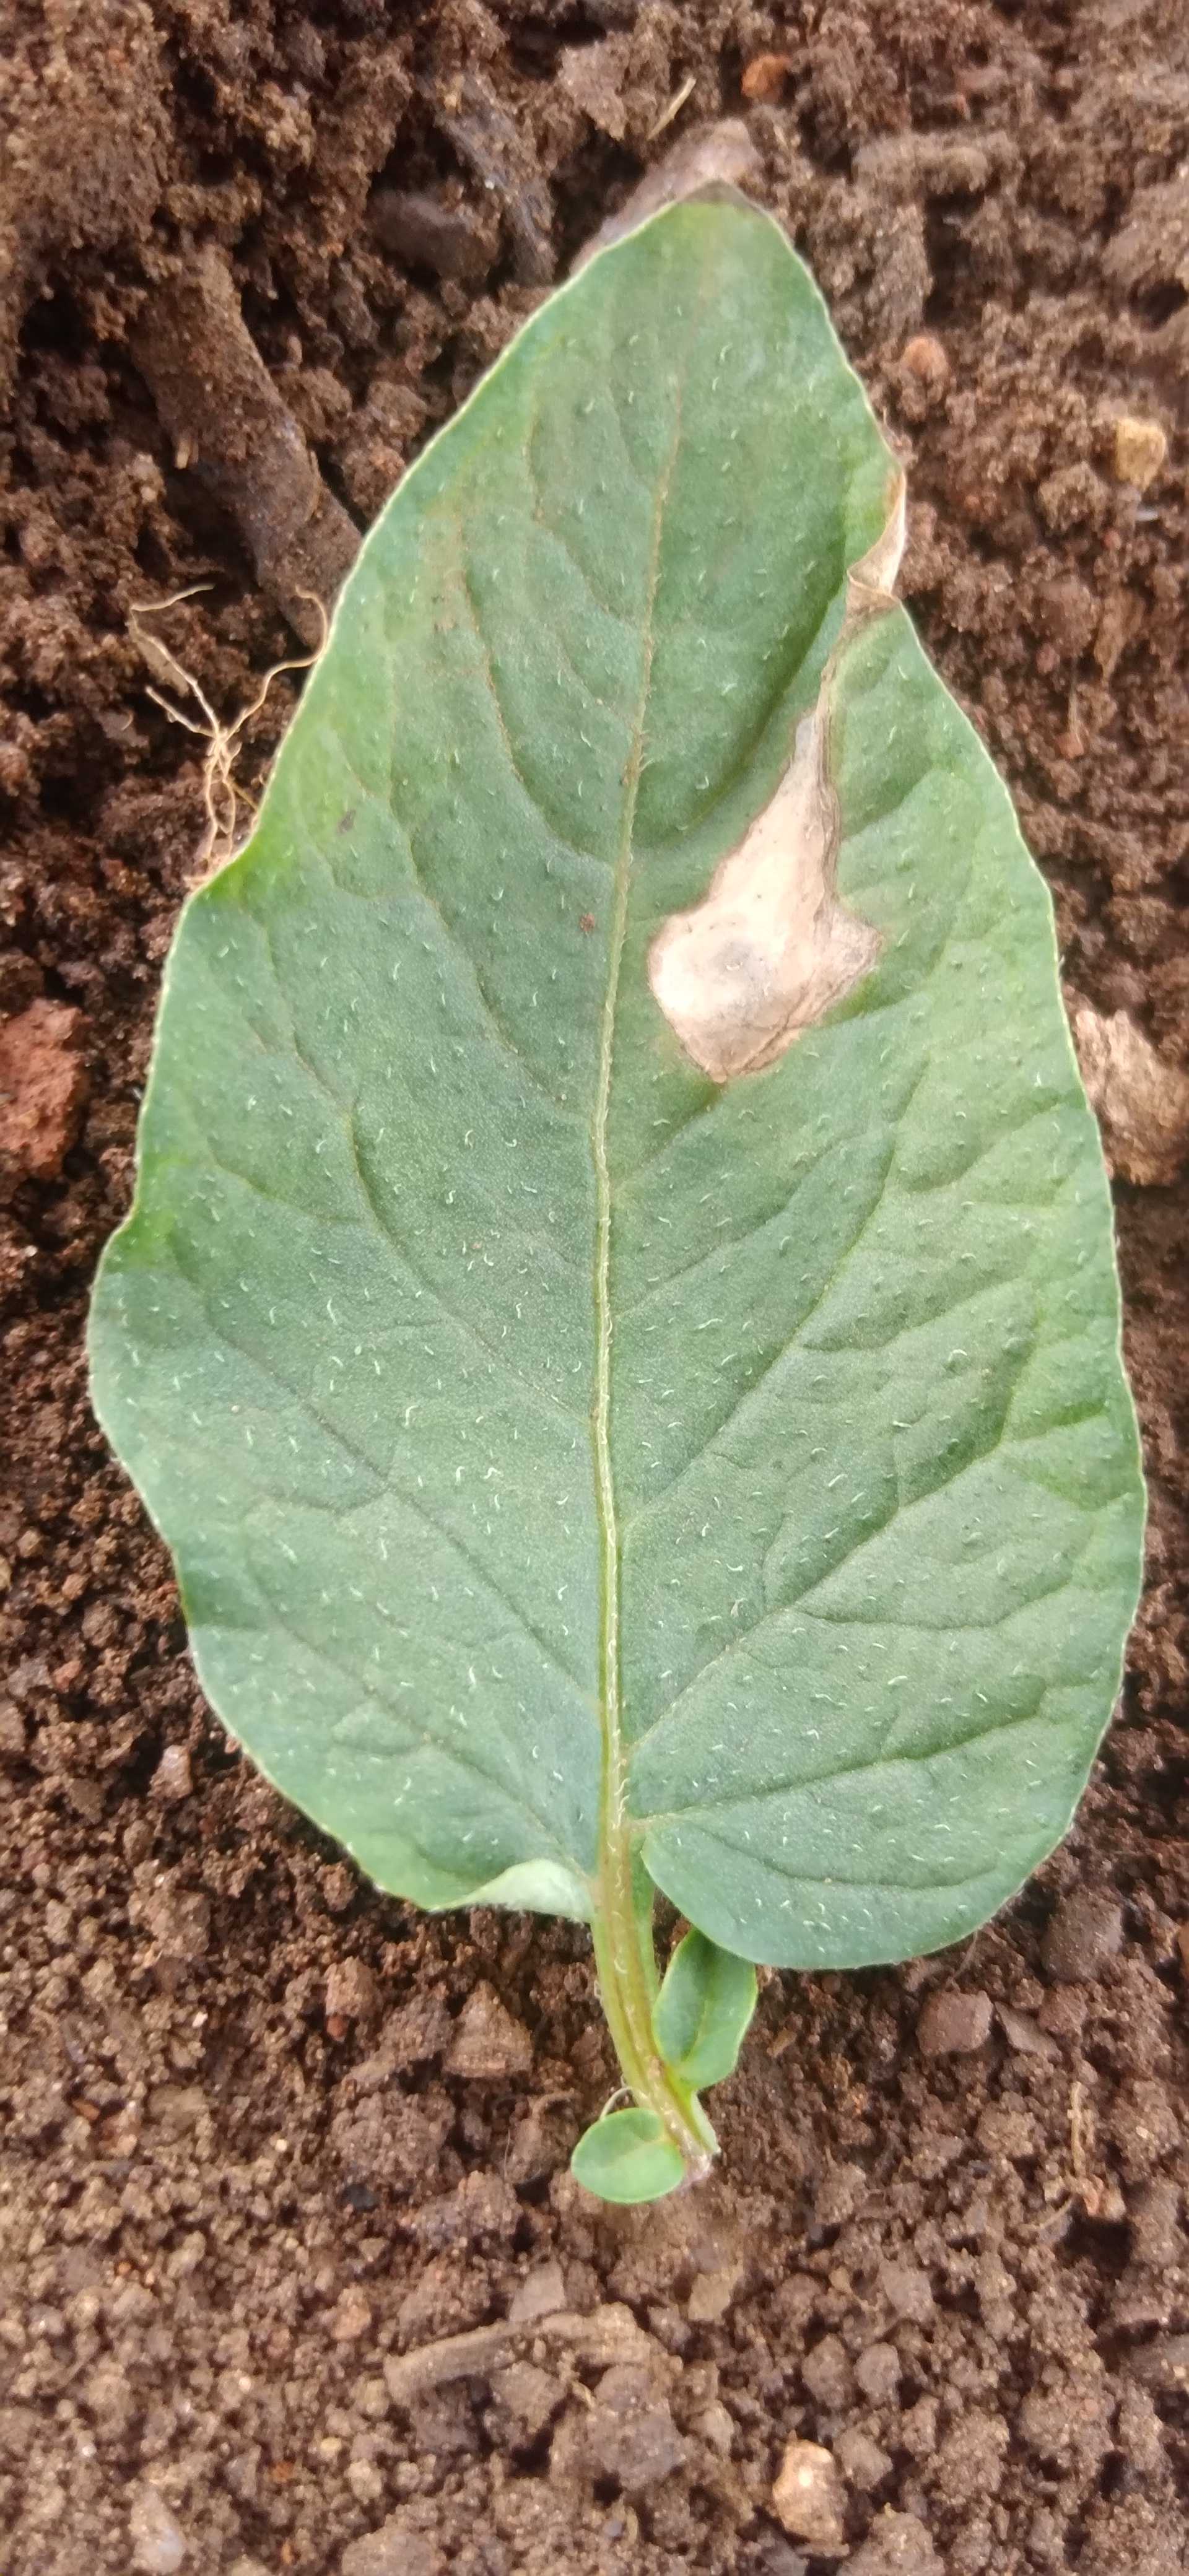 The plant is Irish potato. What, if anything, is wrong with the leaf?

early blight
